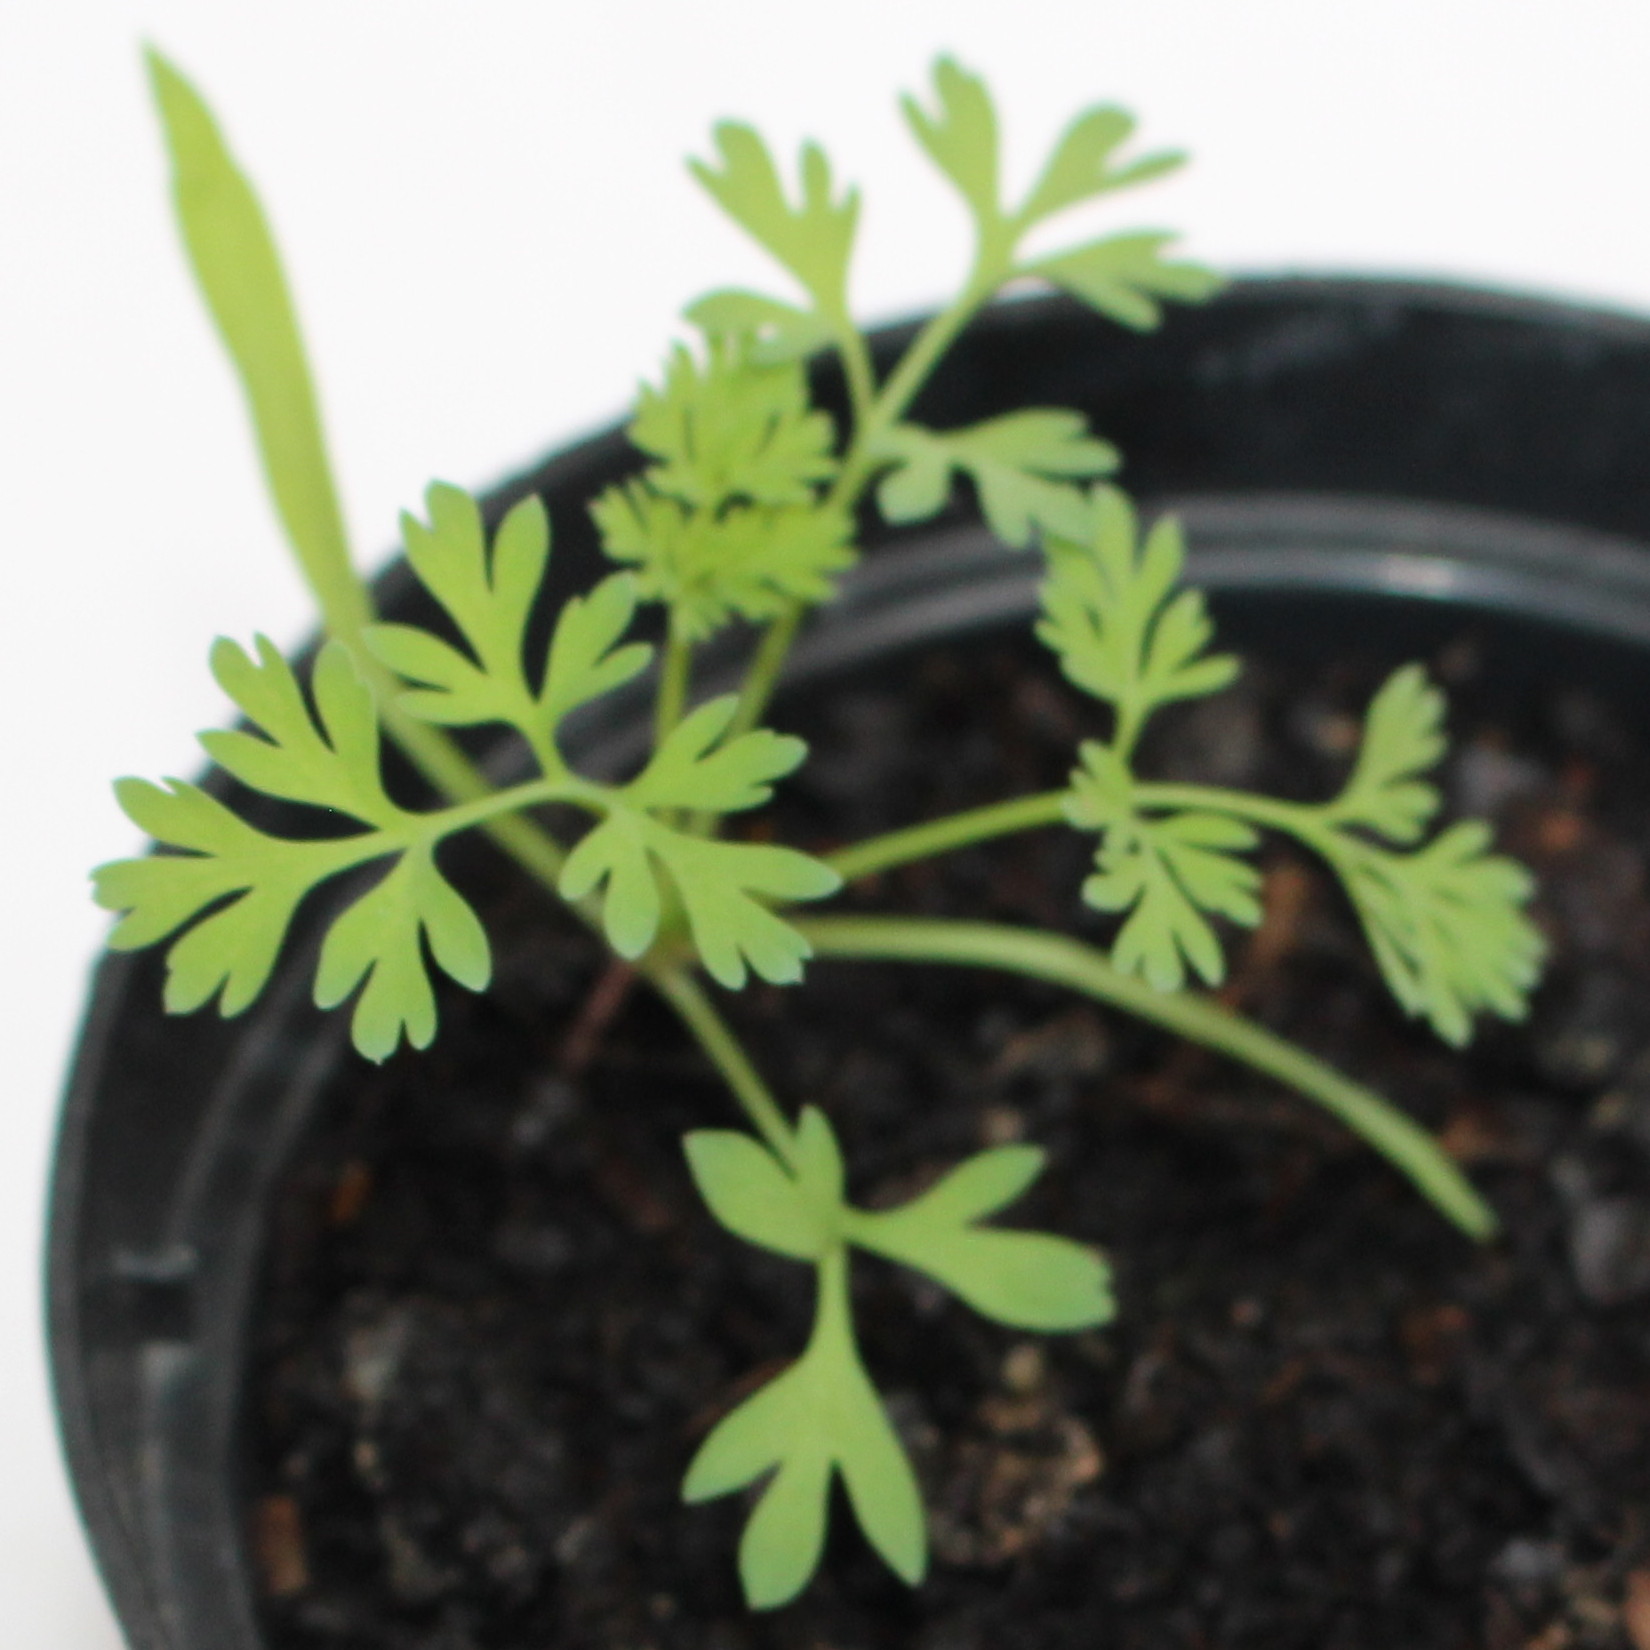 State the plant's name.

Fumaria officinalis
